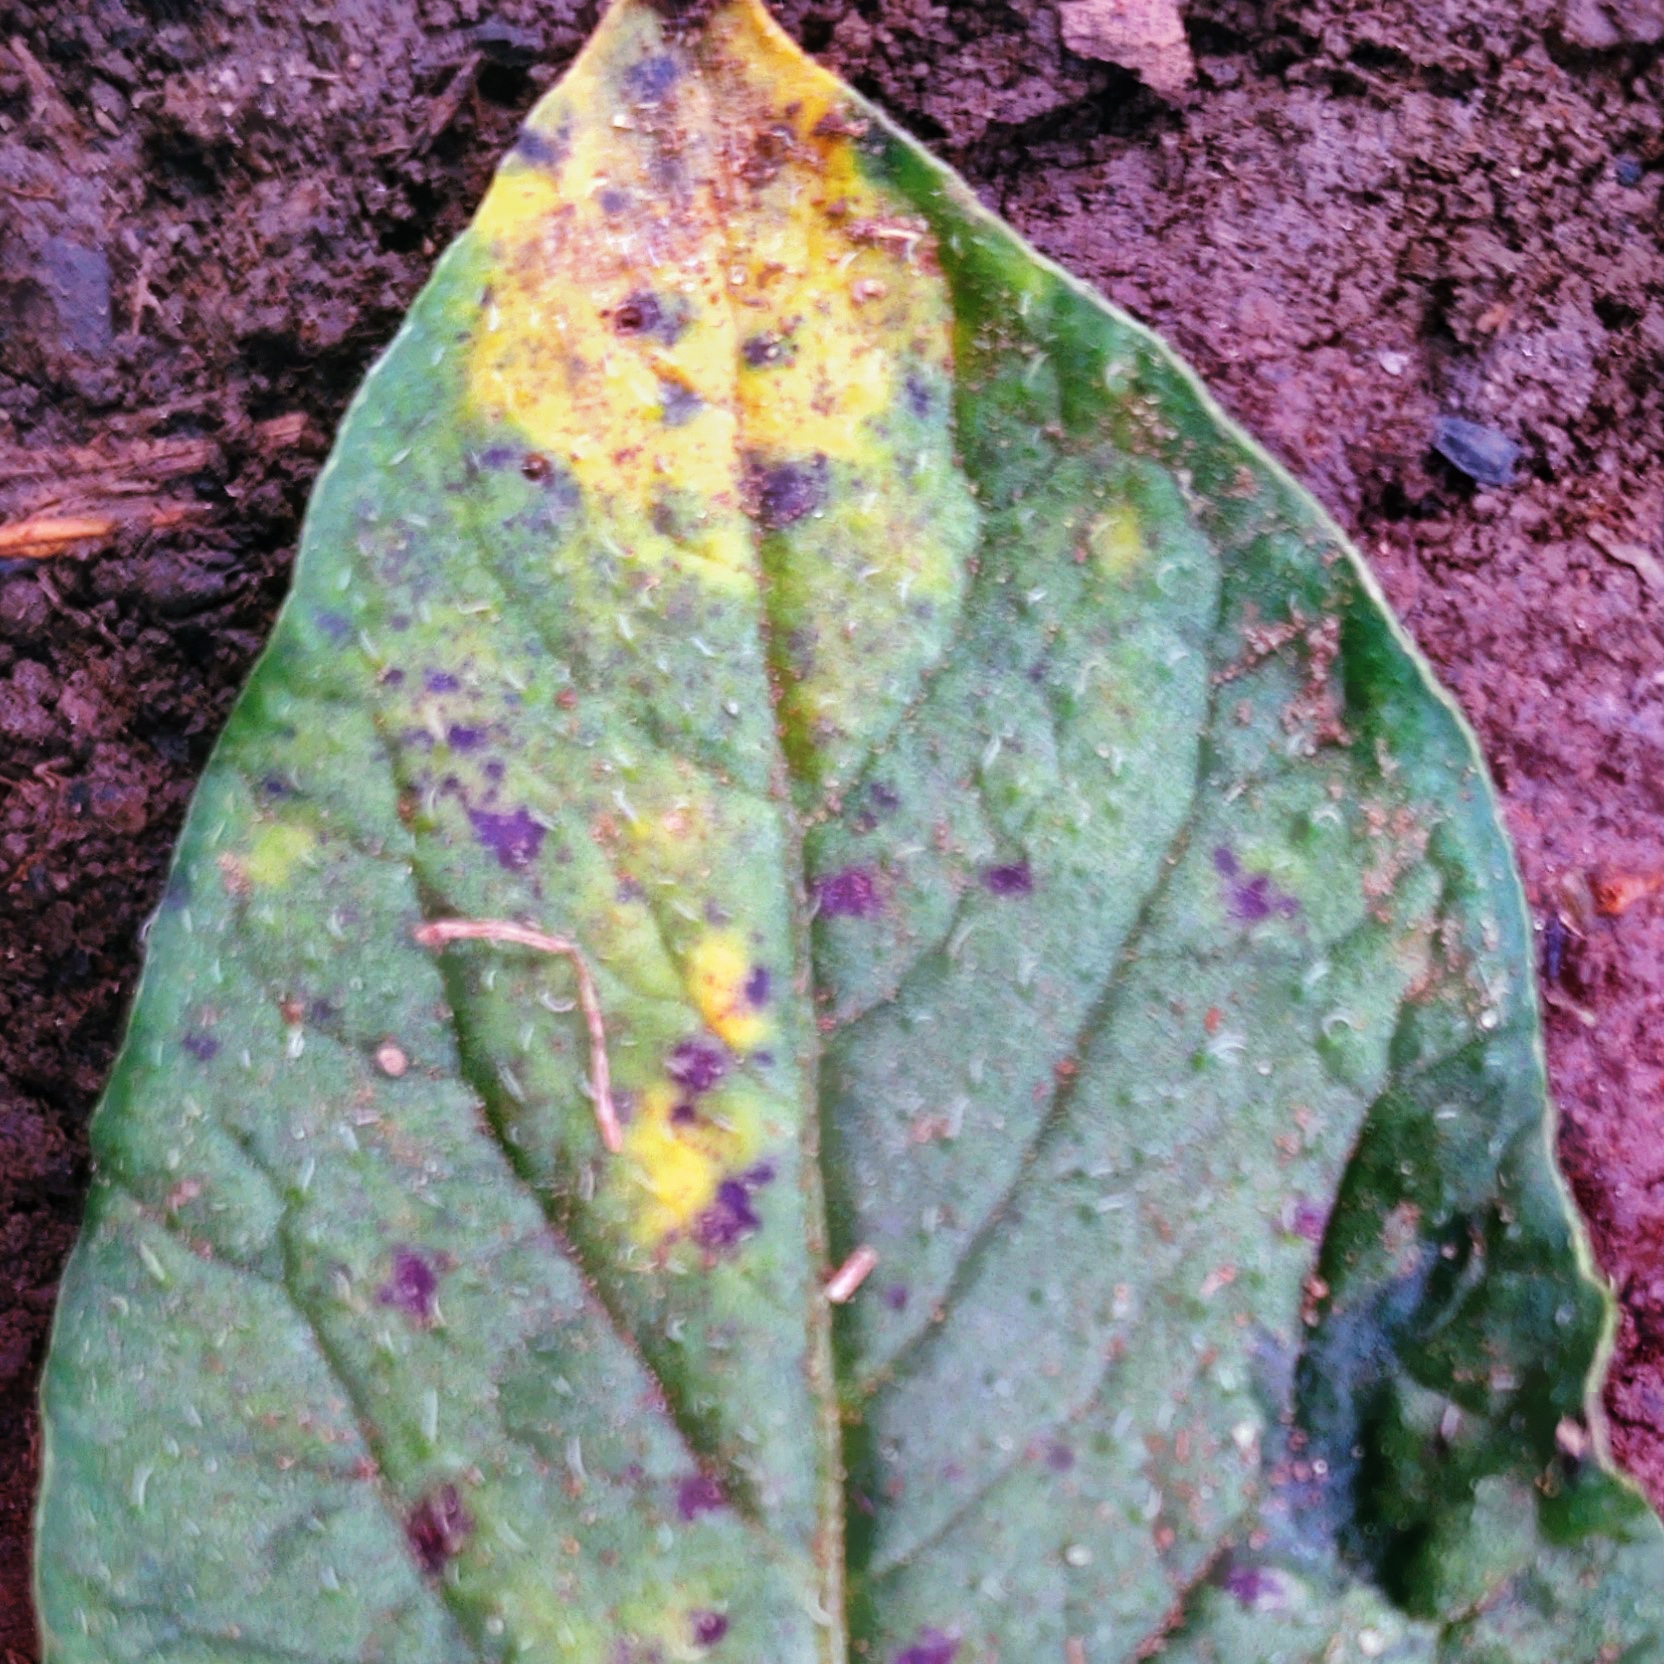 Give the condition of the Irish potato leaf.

late blight
